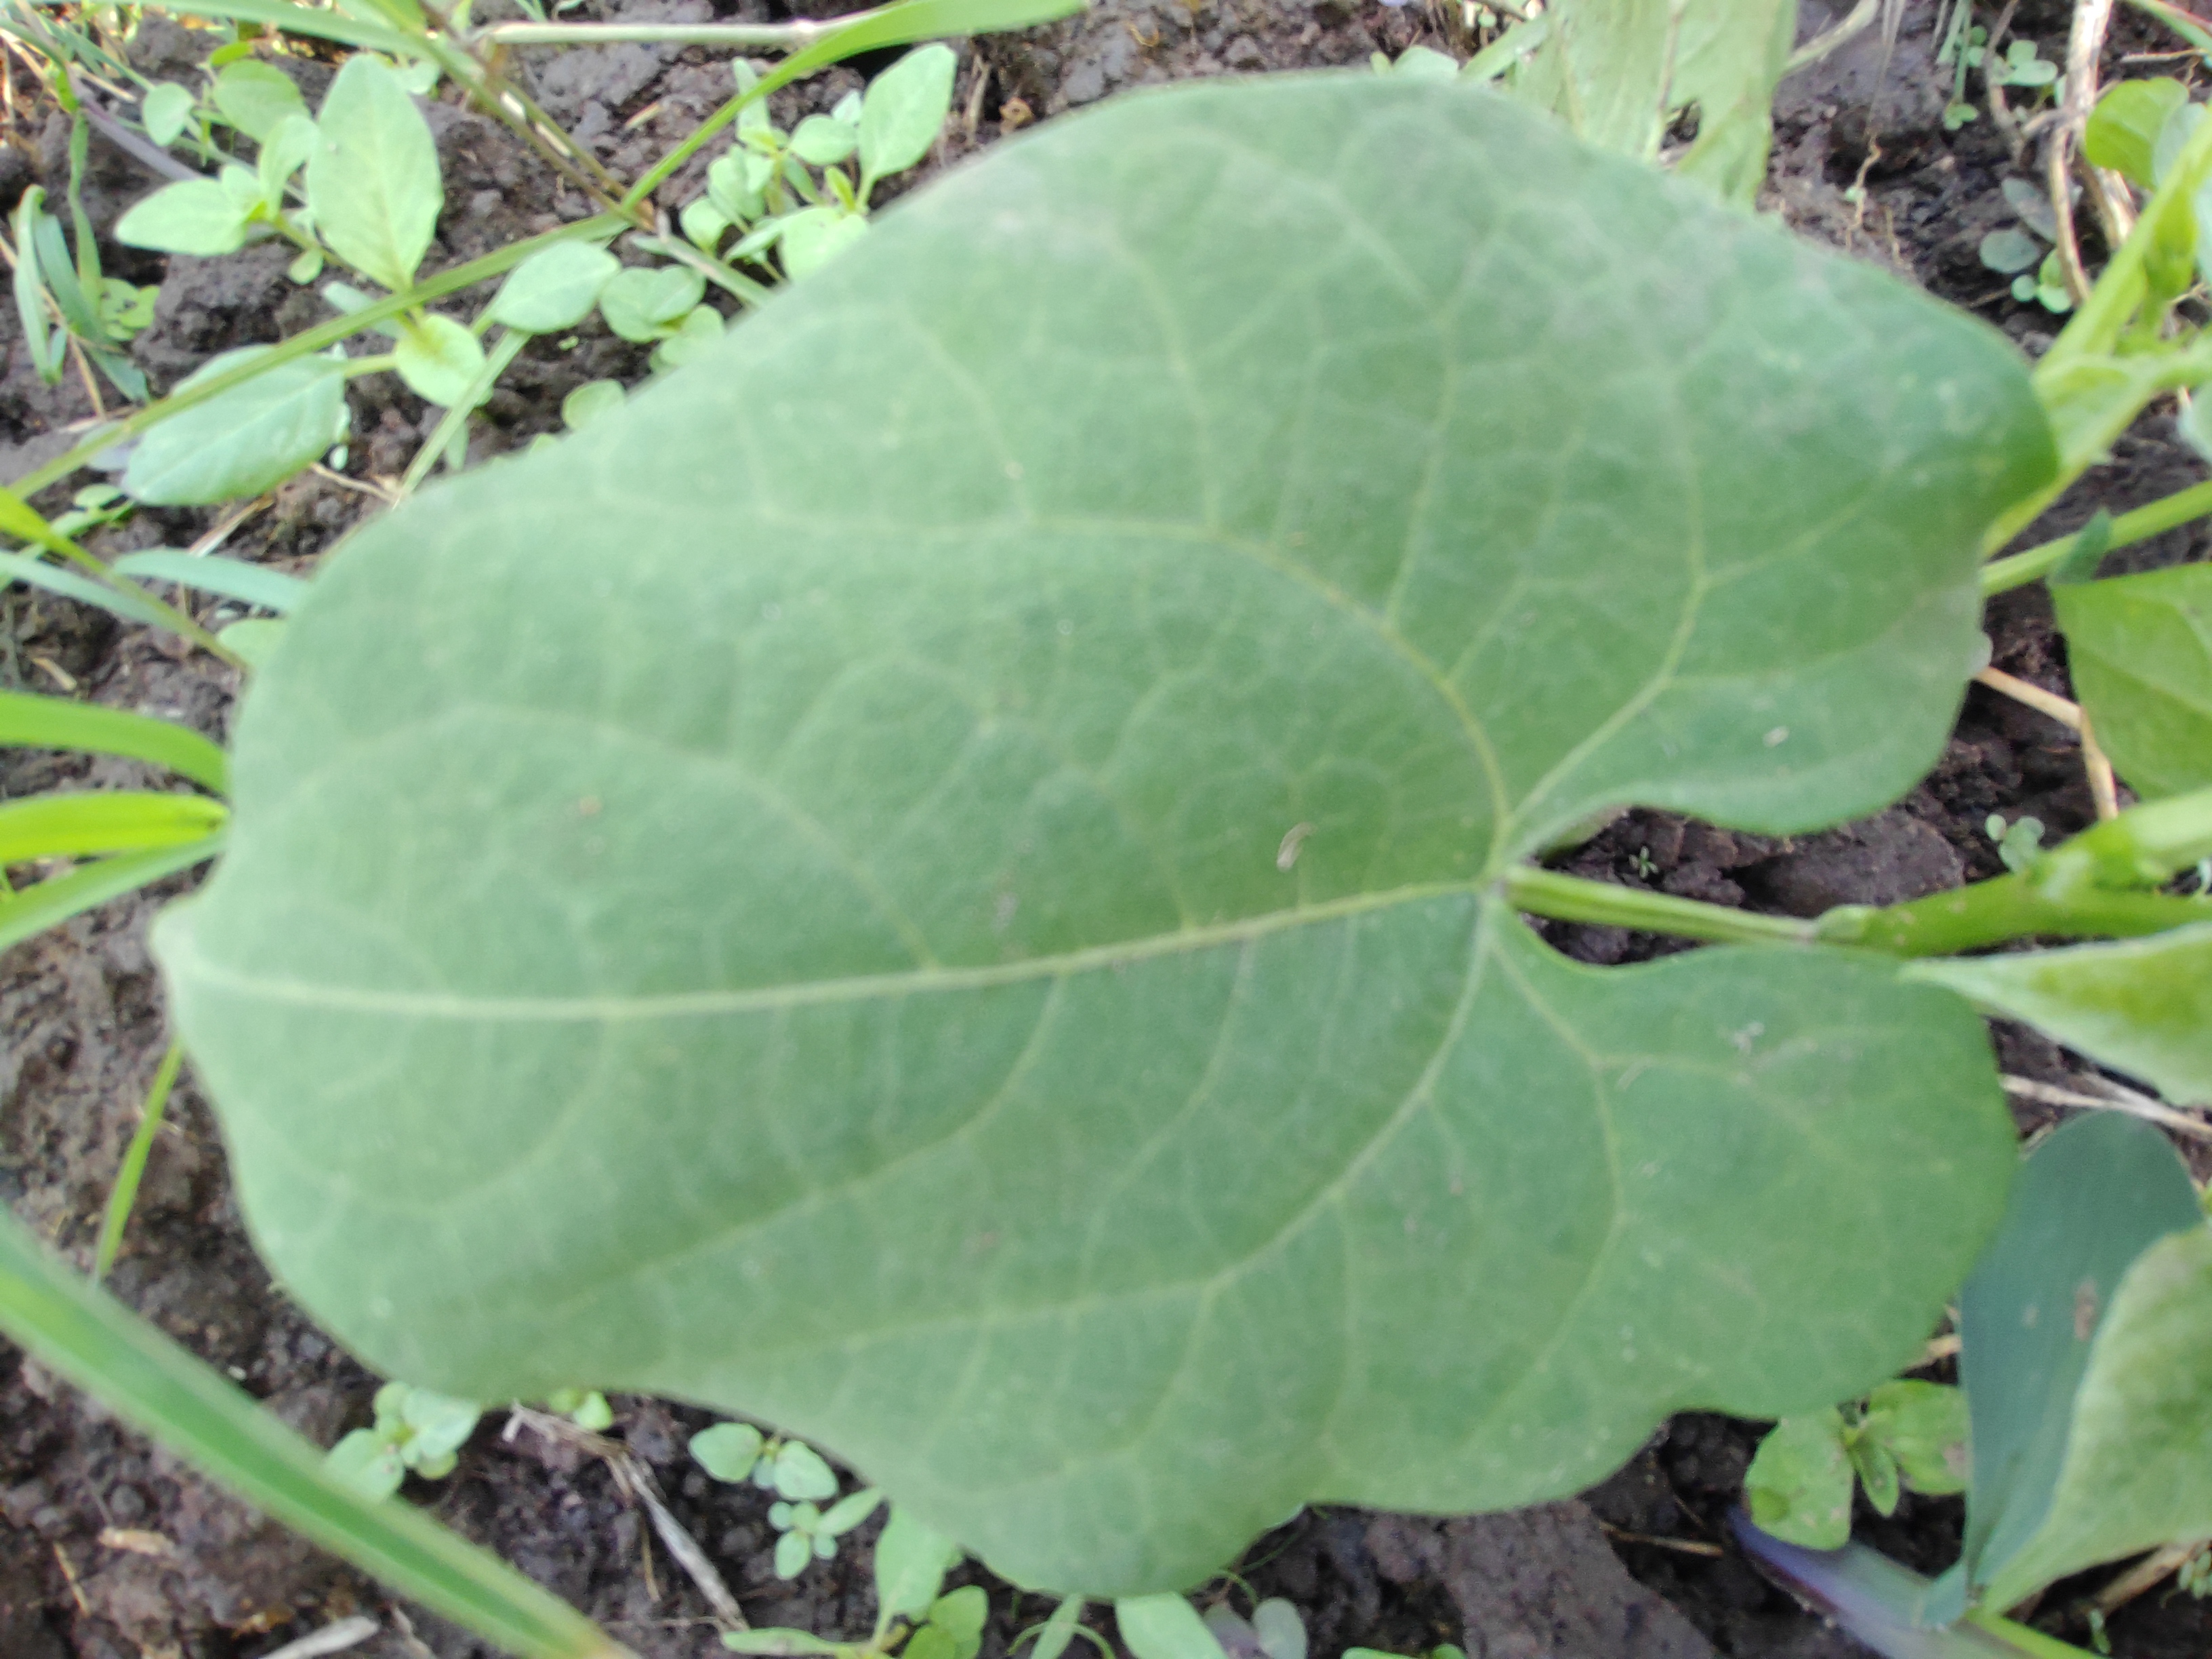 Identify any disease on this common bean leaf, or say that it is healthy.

healthy
